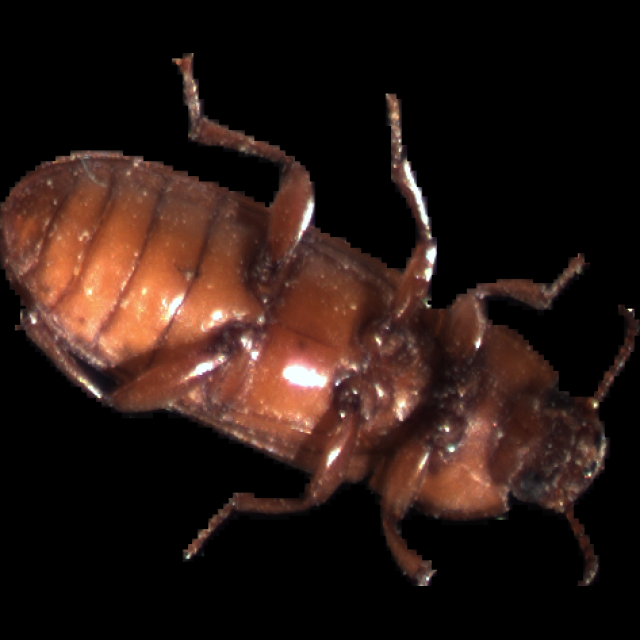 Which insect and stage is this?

mealworm beetle
